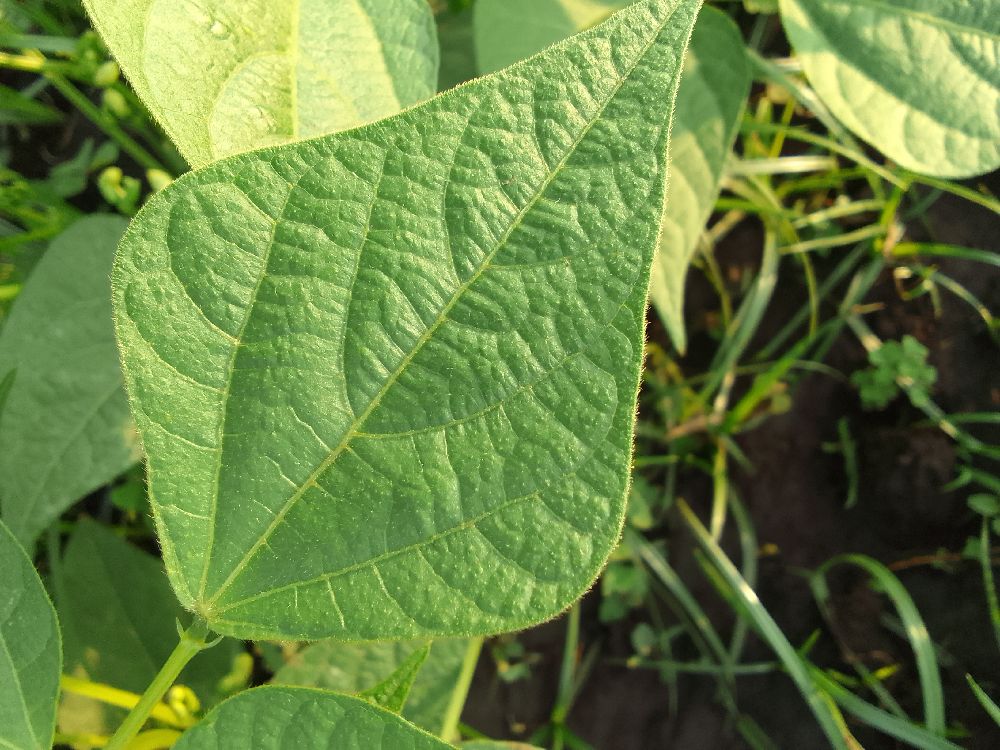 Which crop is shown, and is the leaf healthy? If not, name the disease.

common bean, healthy
